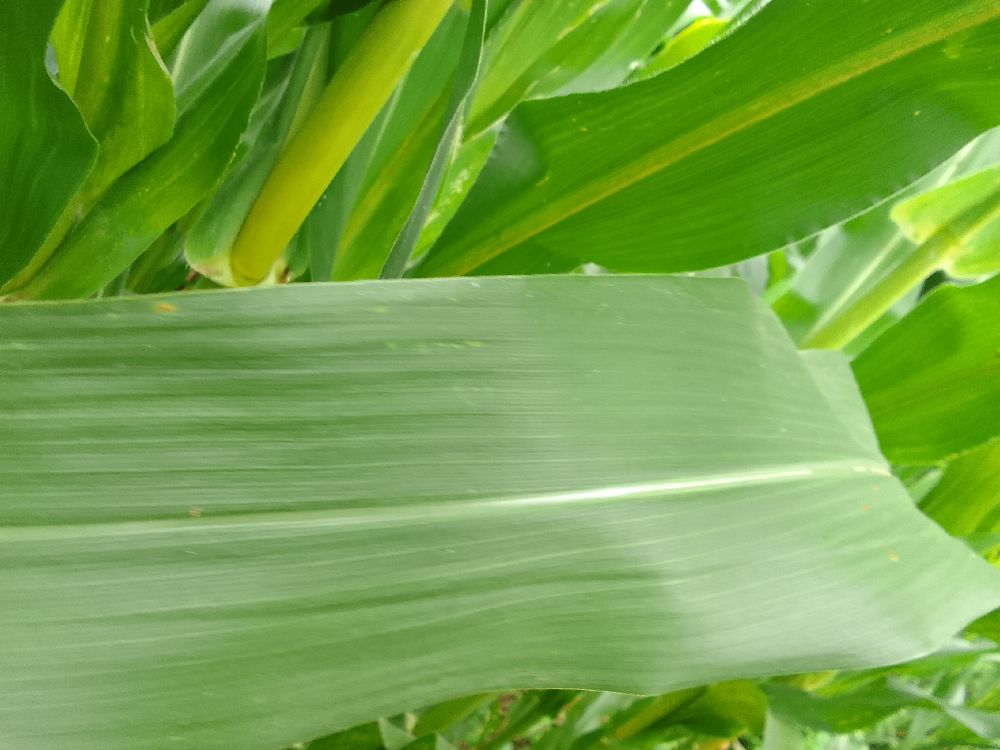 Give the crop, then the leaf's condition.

maize, healthy
